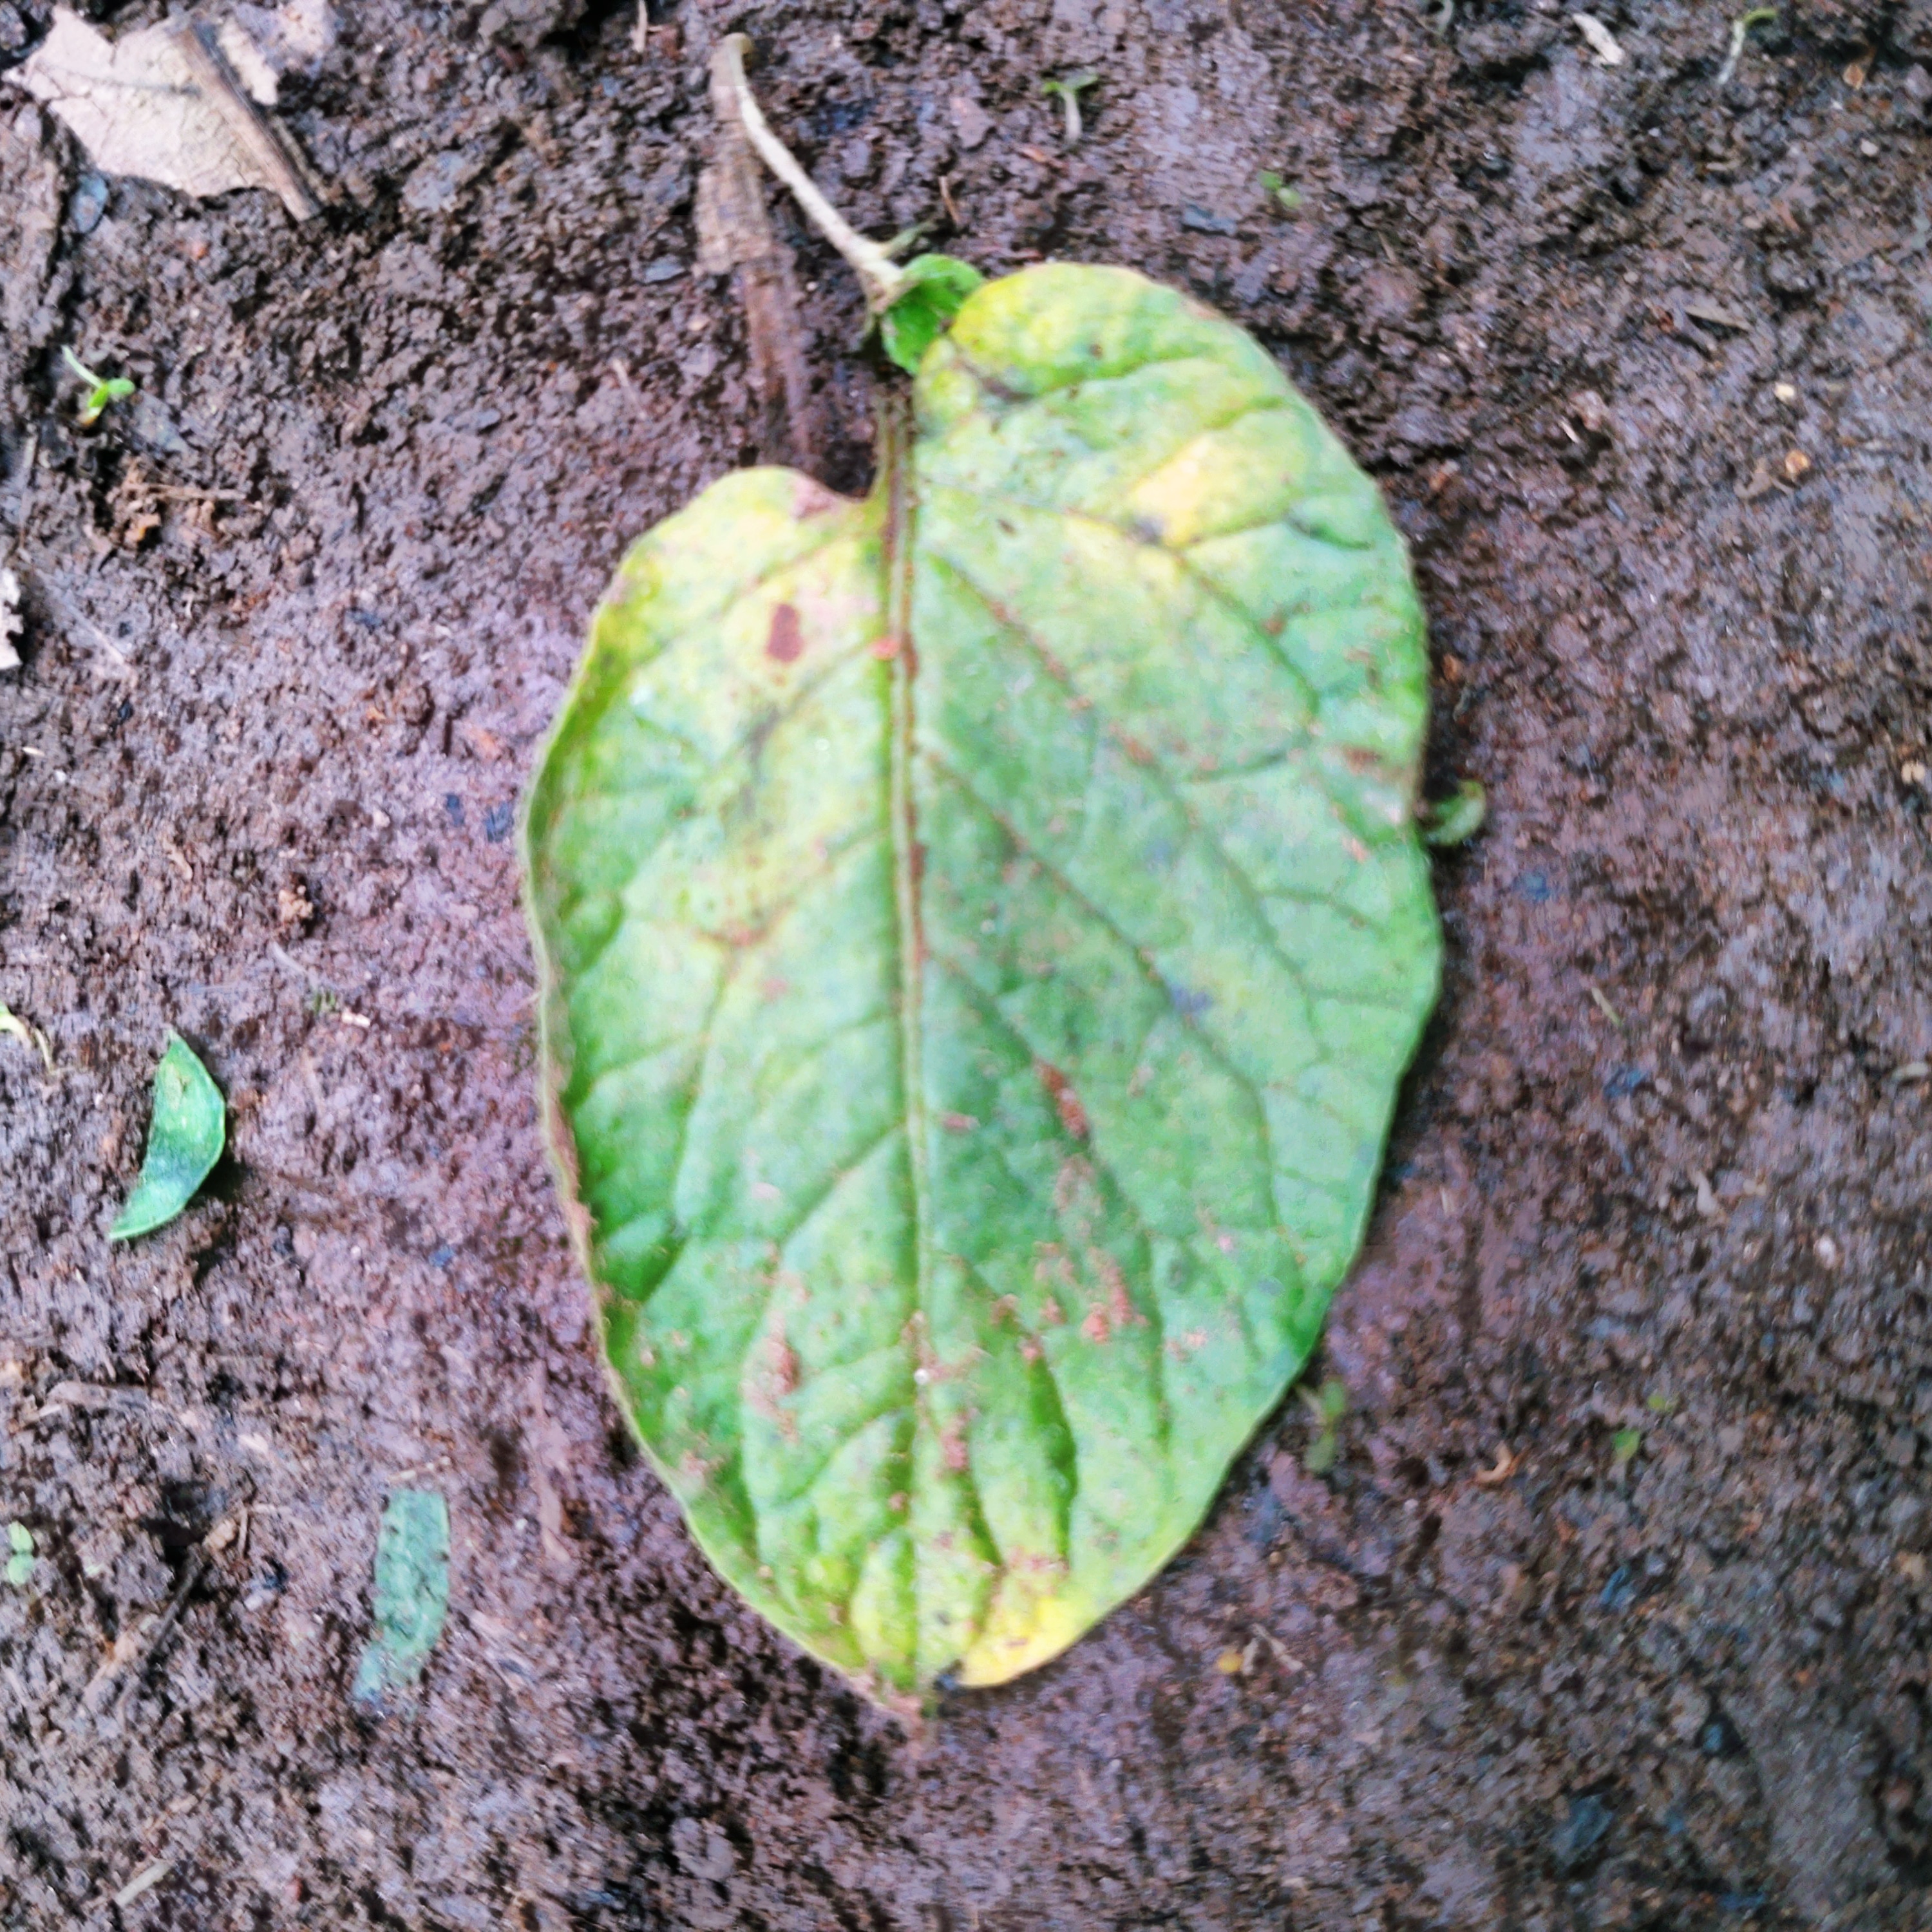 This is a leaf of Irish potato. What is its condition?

late blight
